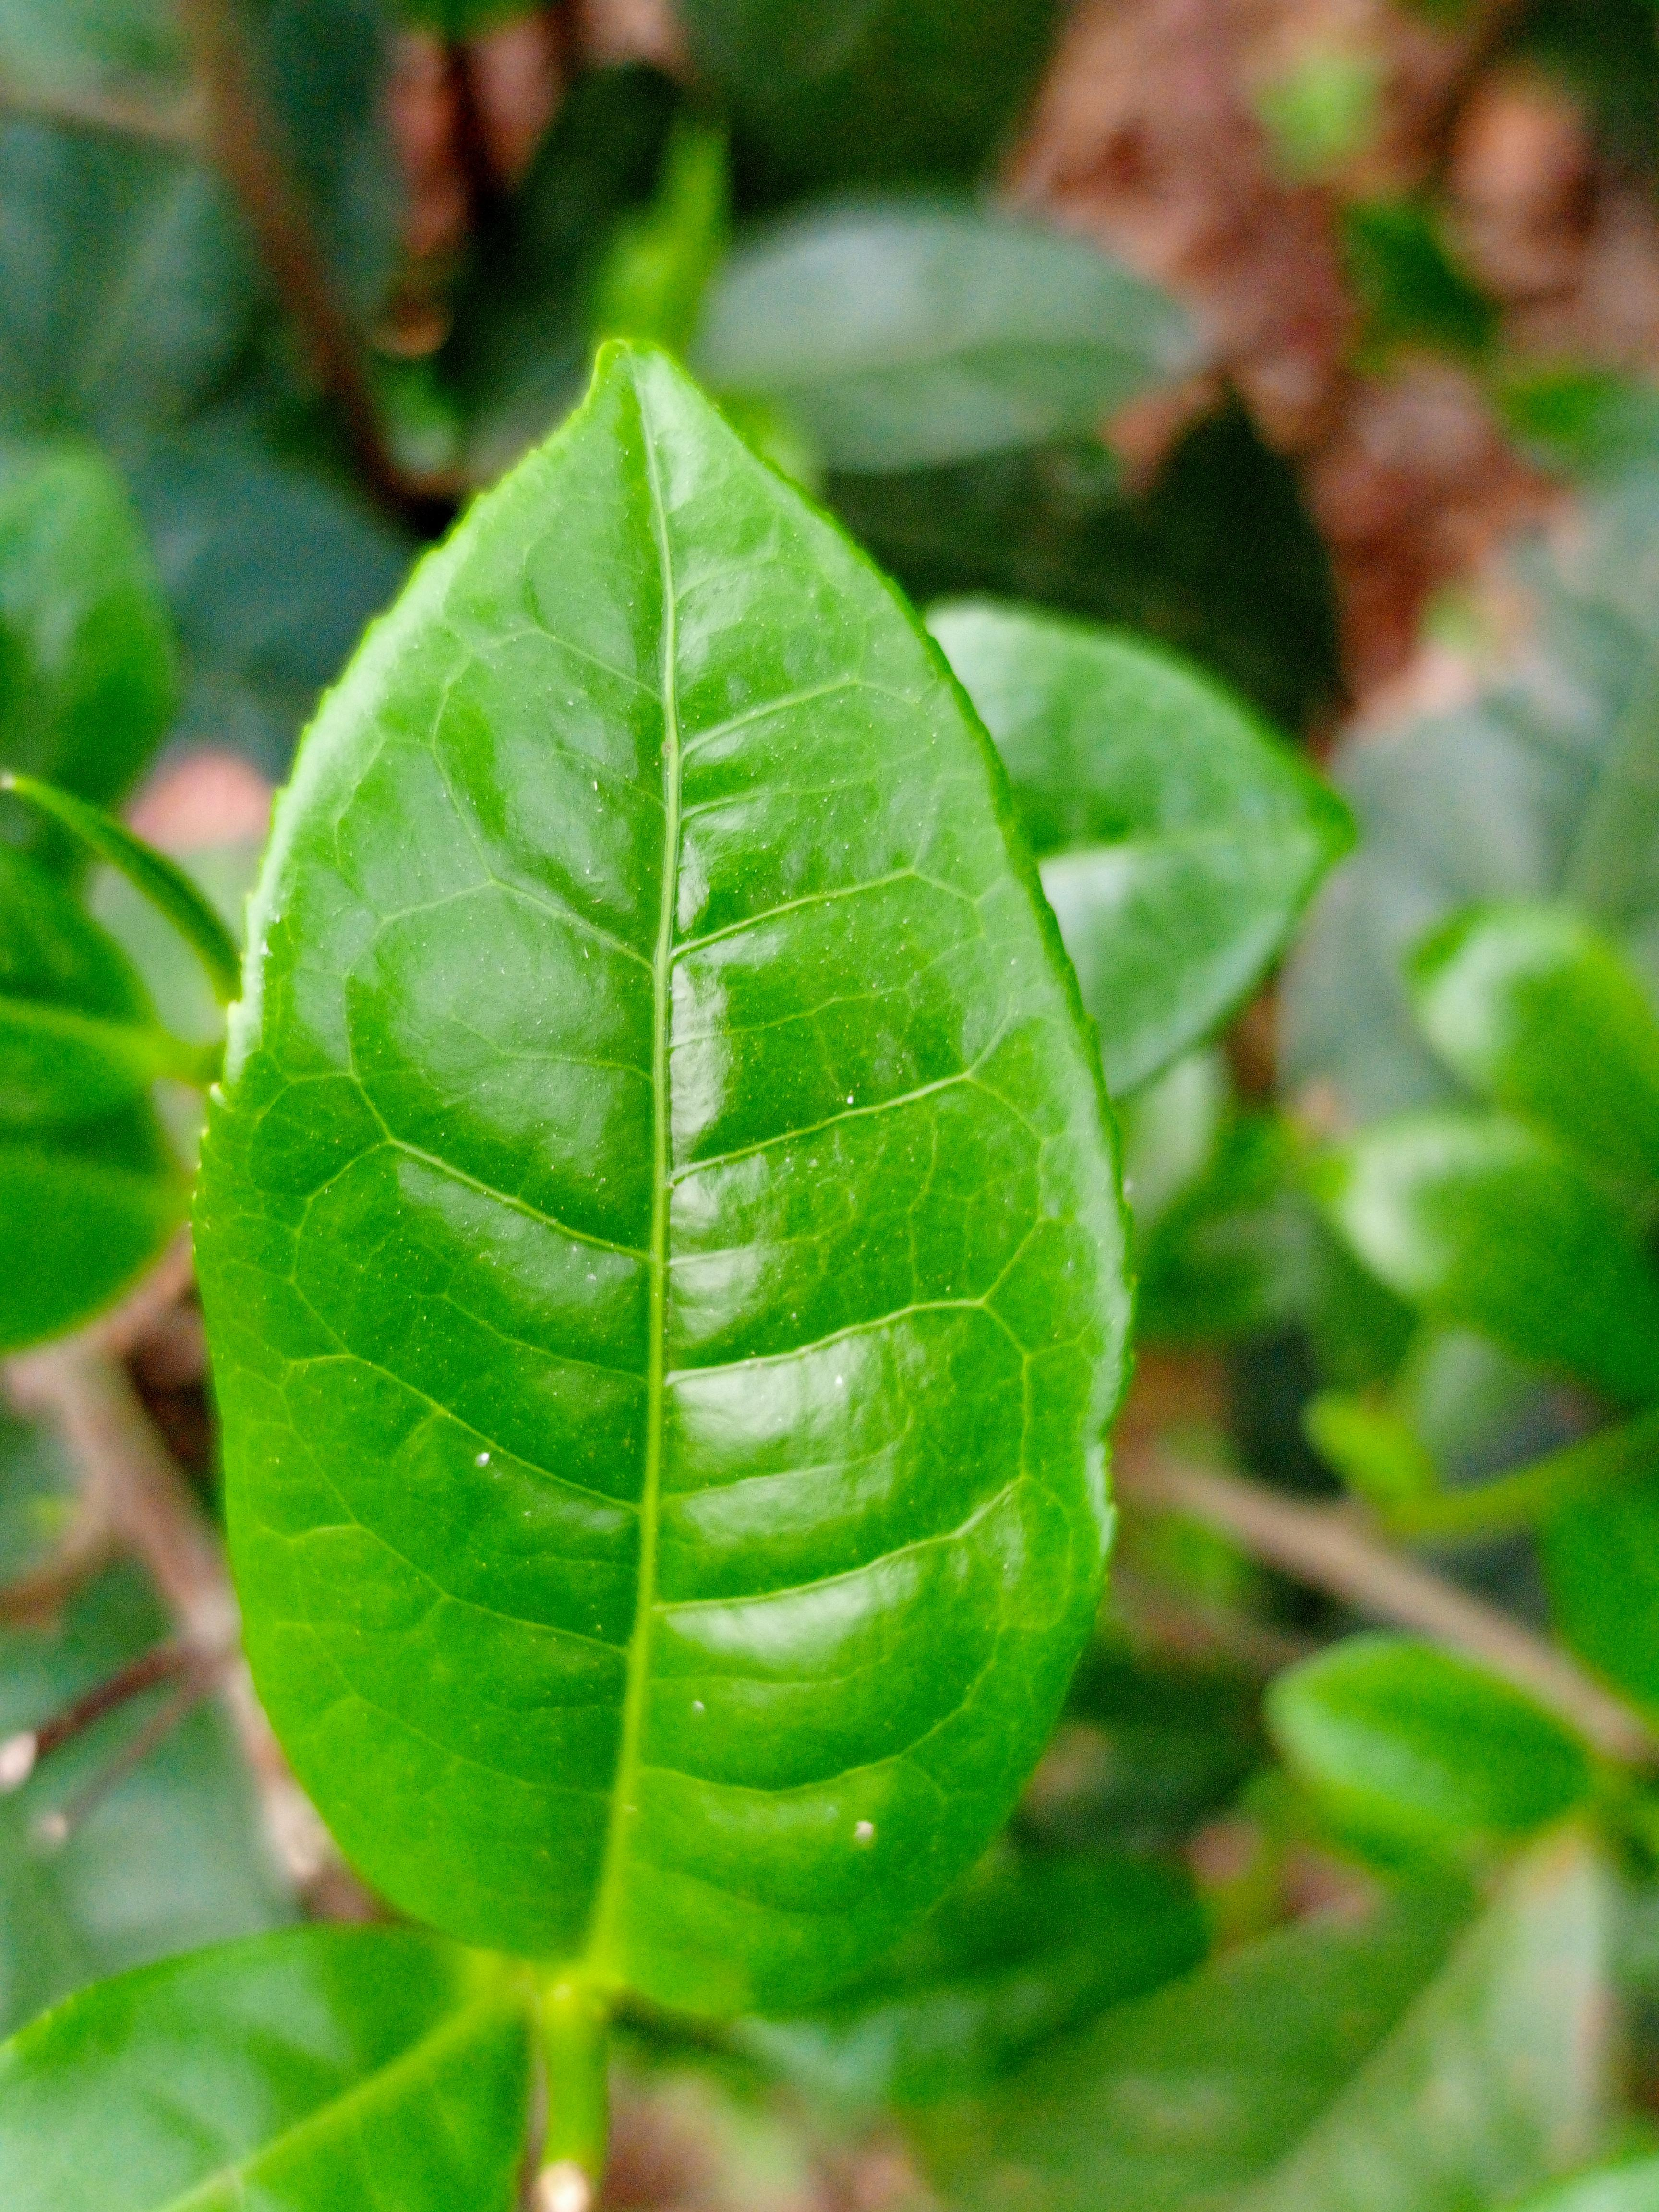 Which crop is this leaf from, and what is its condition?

tea, healthy leaf
